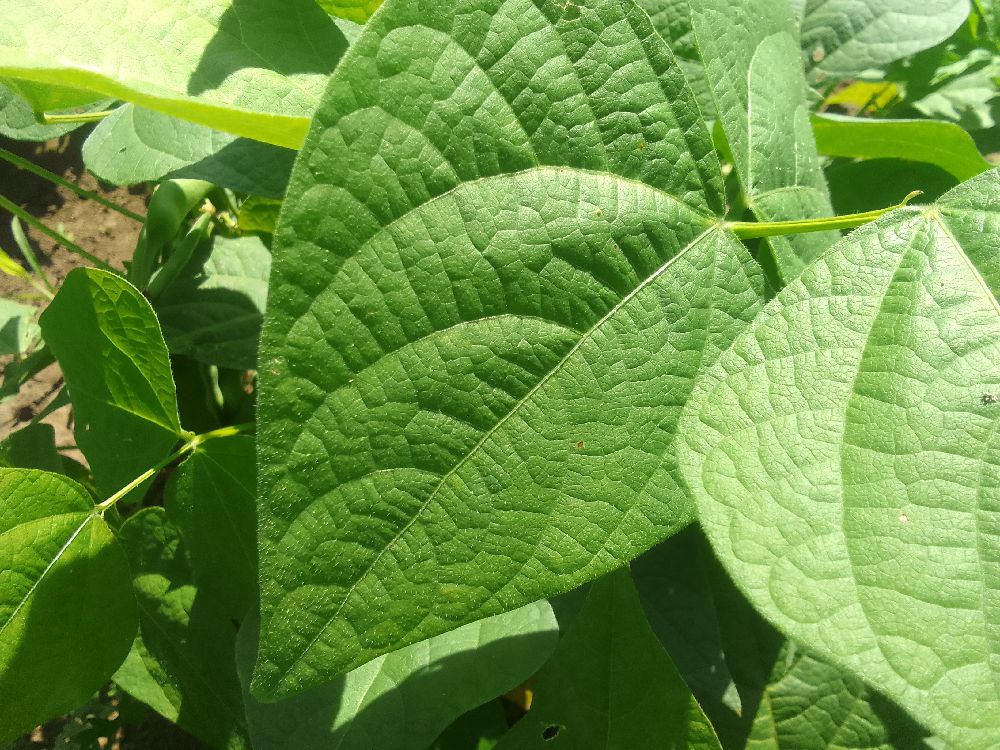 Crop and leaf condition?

common bean, healthy
